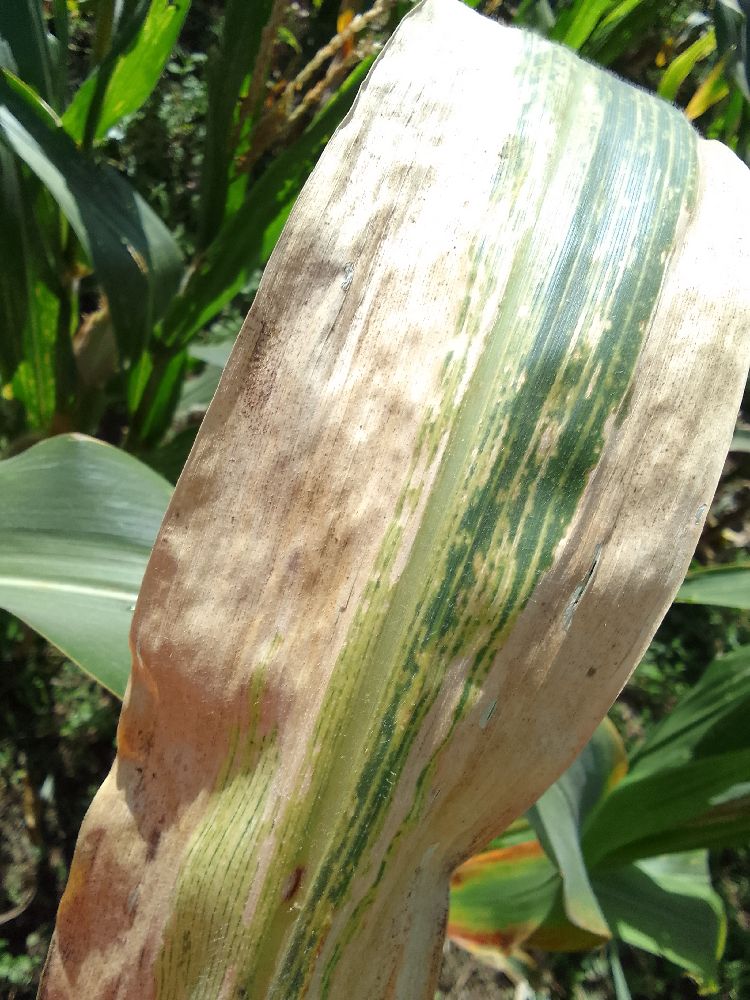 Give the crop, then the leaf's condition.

maize, maize lethal necrosis
